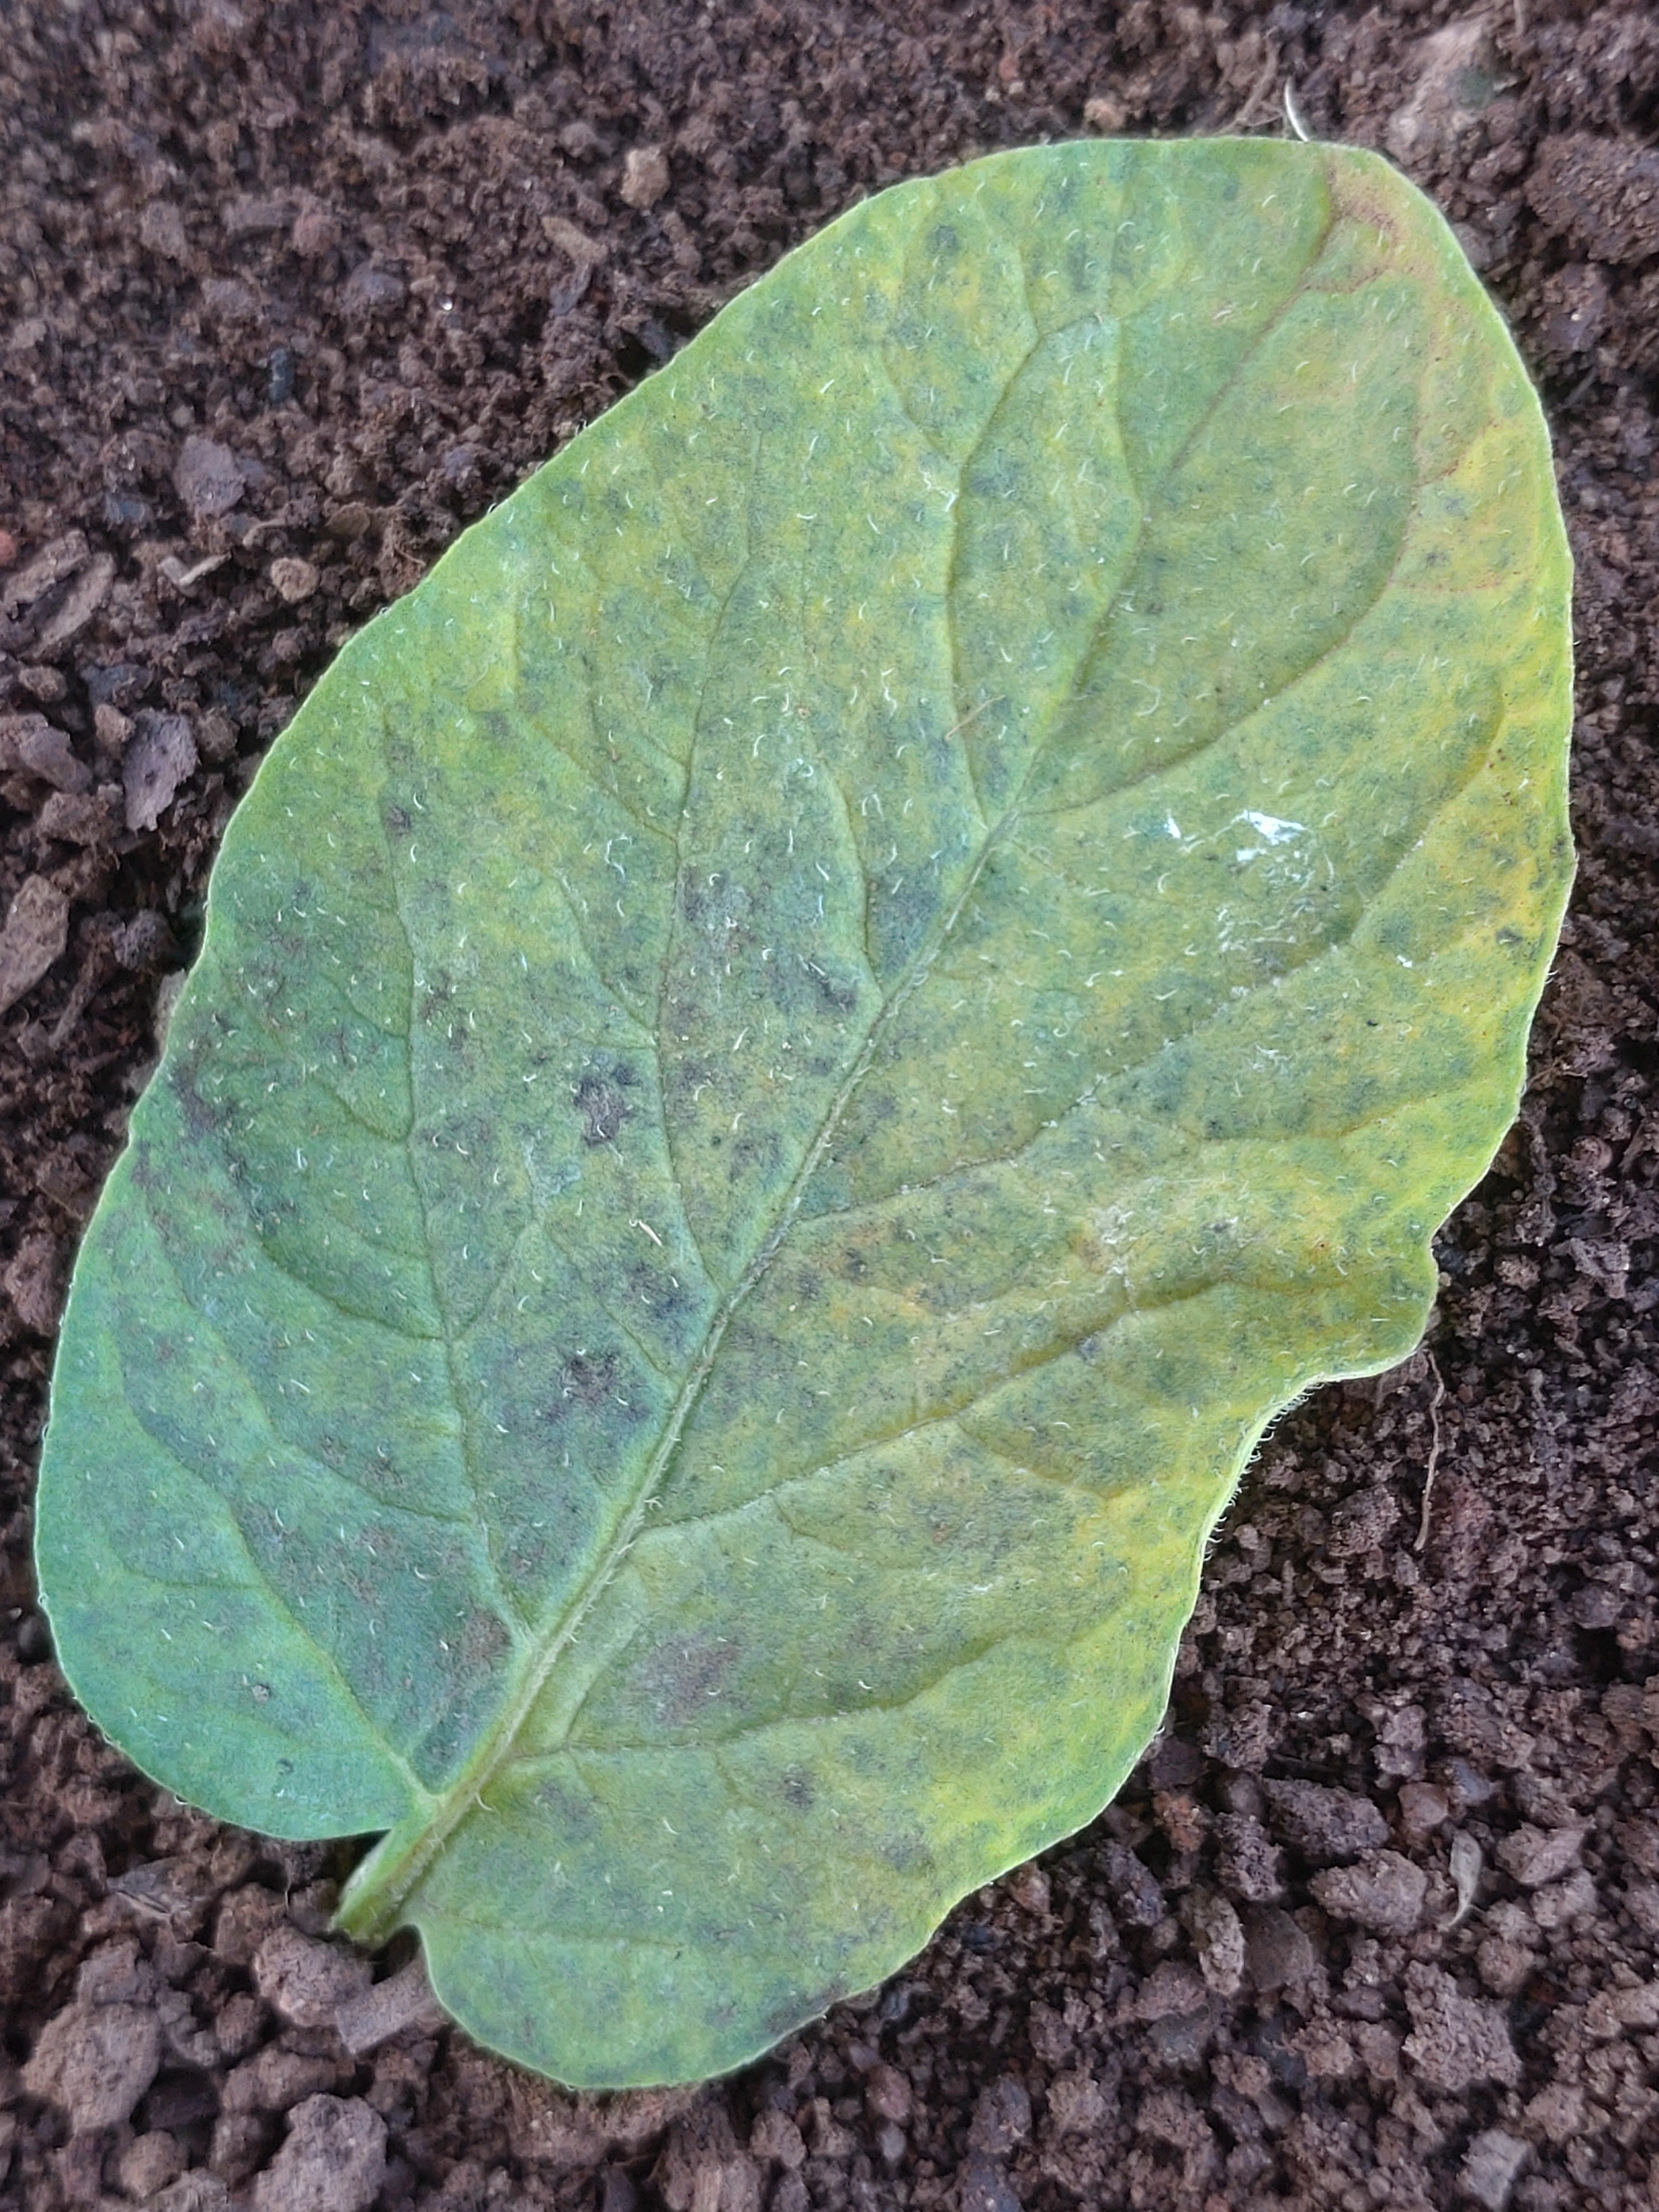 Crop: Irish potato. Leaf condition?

late blight
